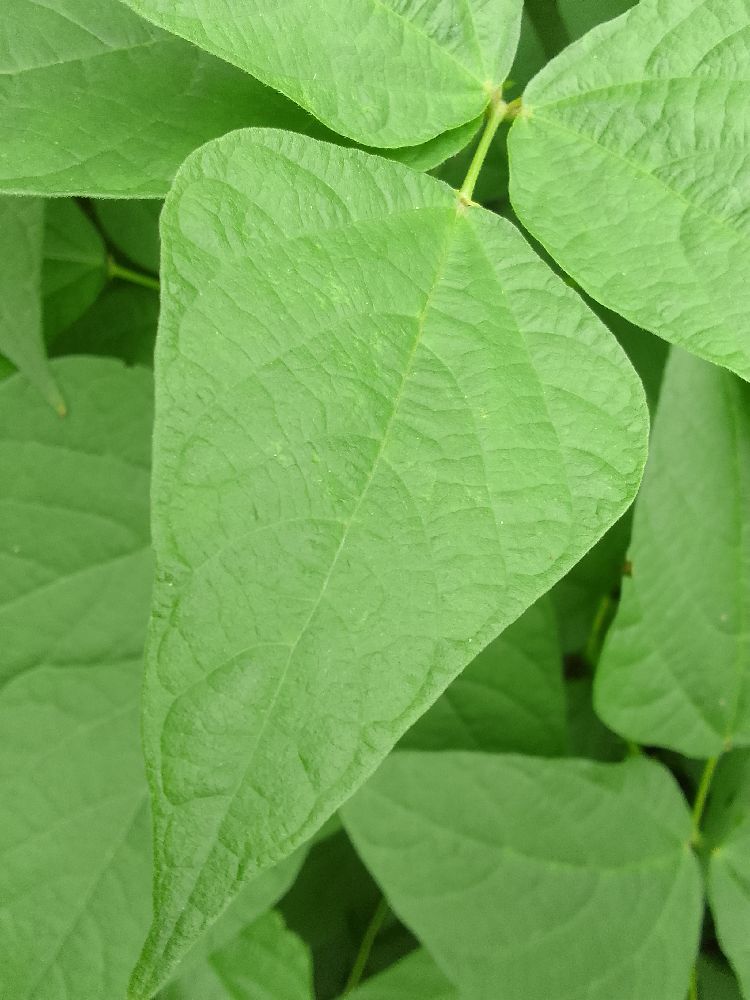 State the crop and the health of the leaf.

common bean, healthy
